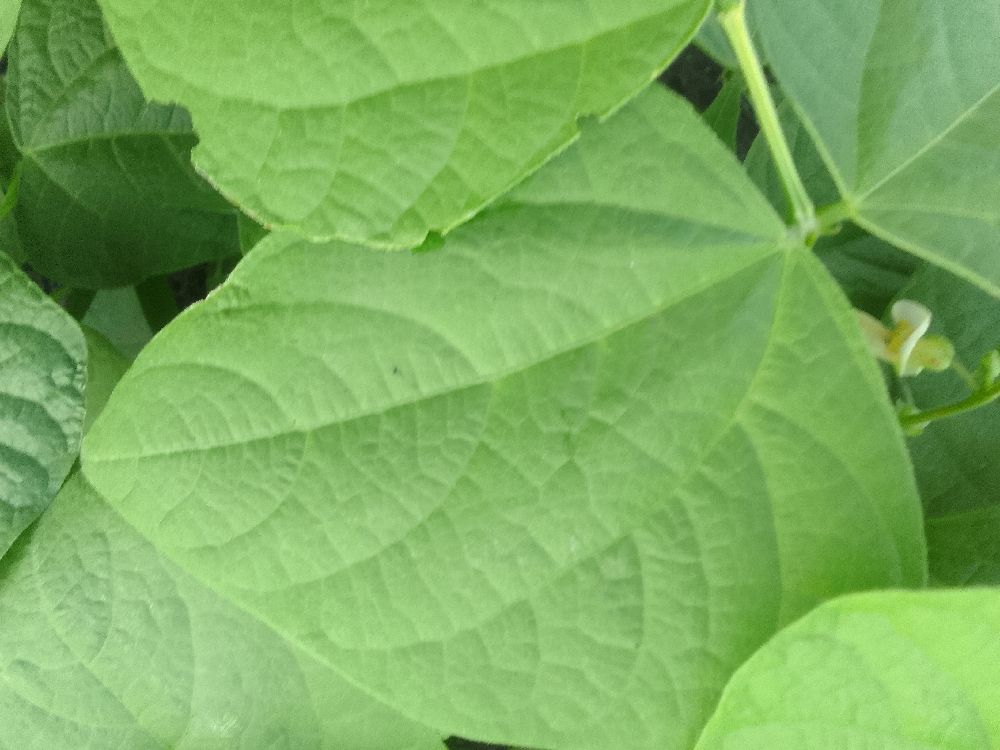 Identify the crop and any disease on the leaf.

common bean, healthy
